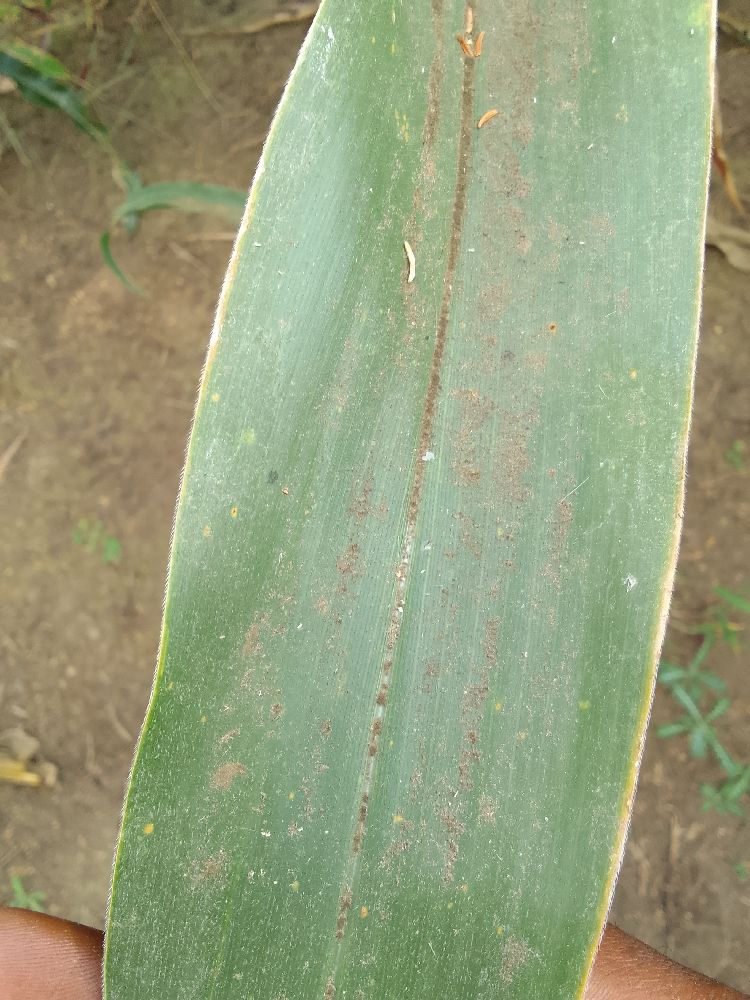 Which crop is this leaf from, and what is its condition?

maize, healthy
